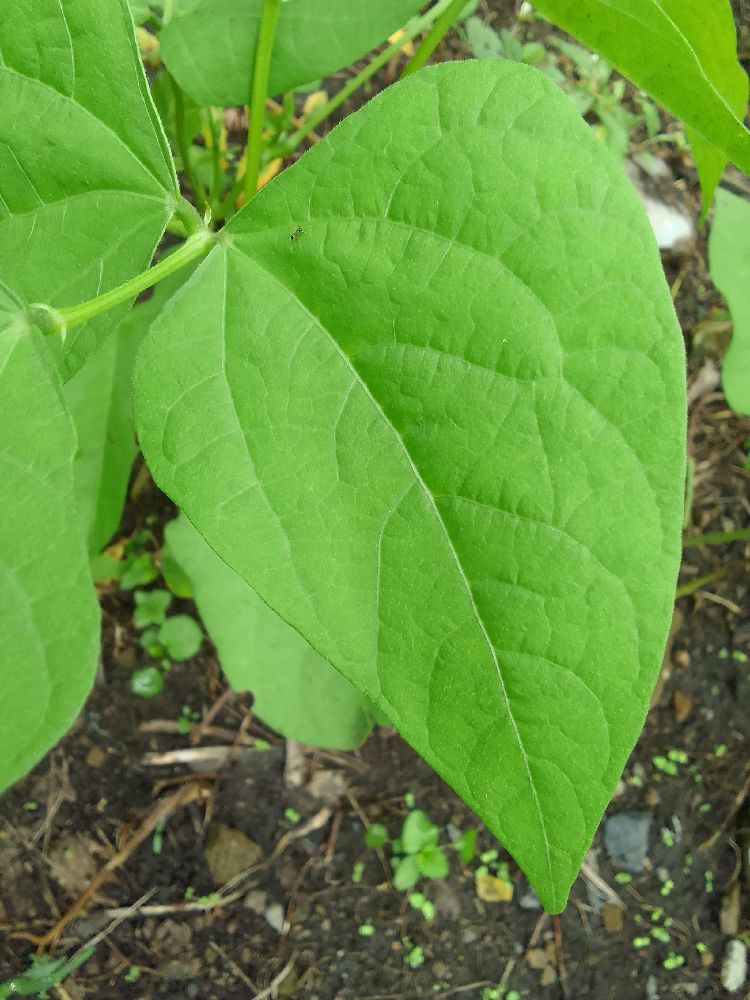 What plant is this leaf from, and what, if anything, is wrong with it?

common bean, healthy
